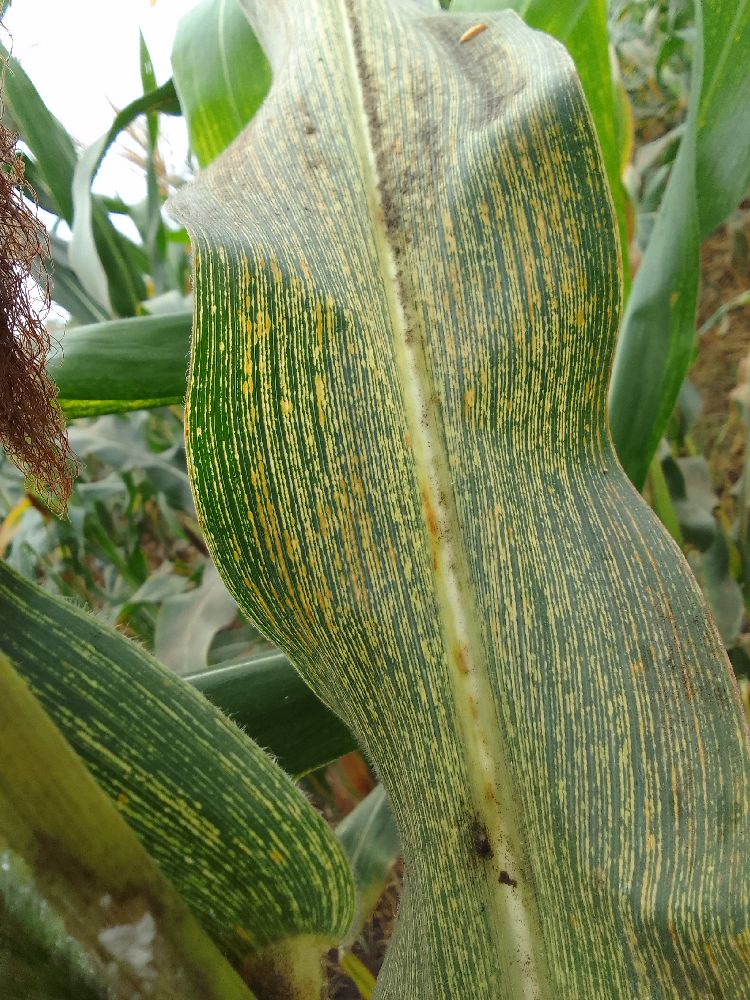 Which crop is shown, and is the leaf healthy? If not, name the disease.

maize, maize streak virus
